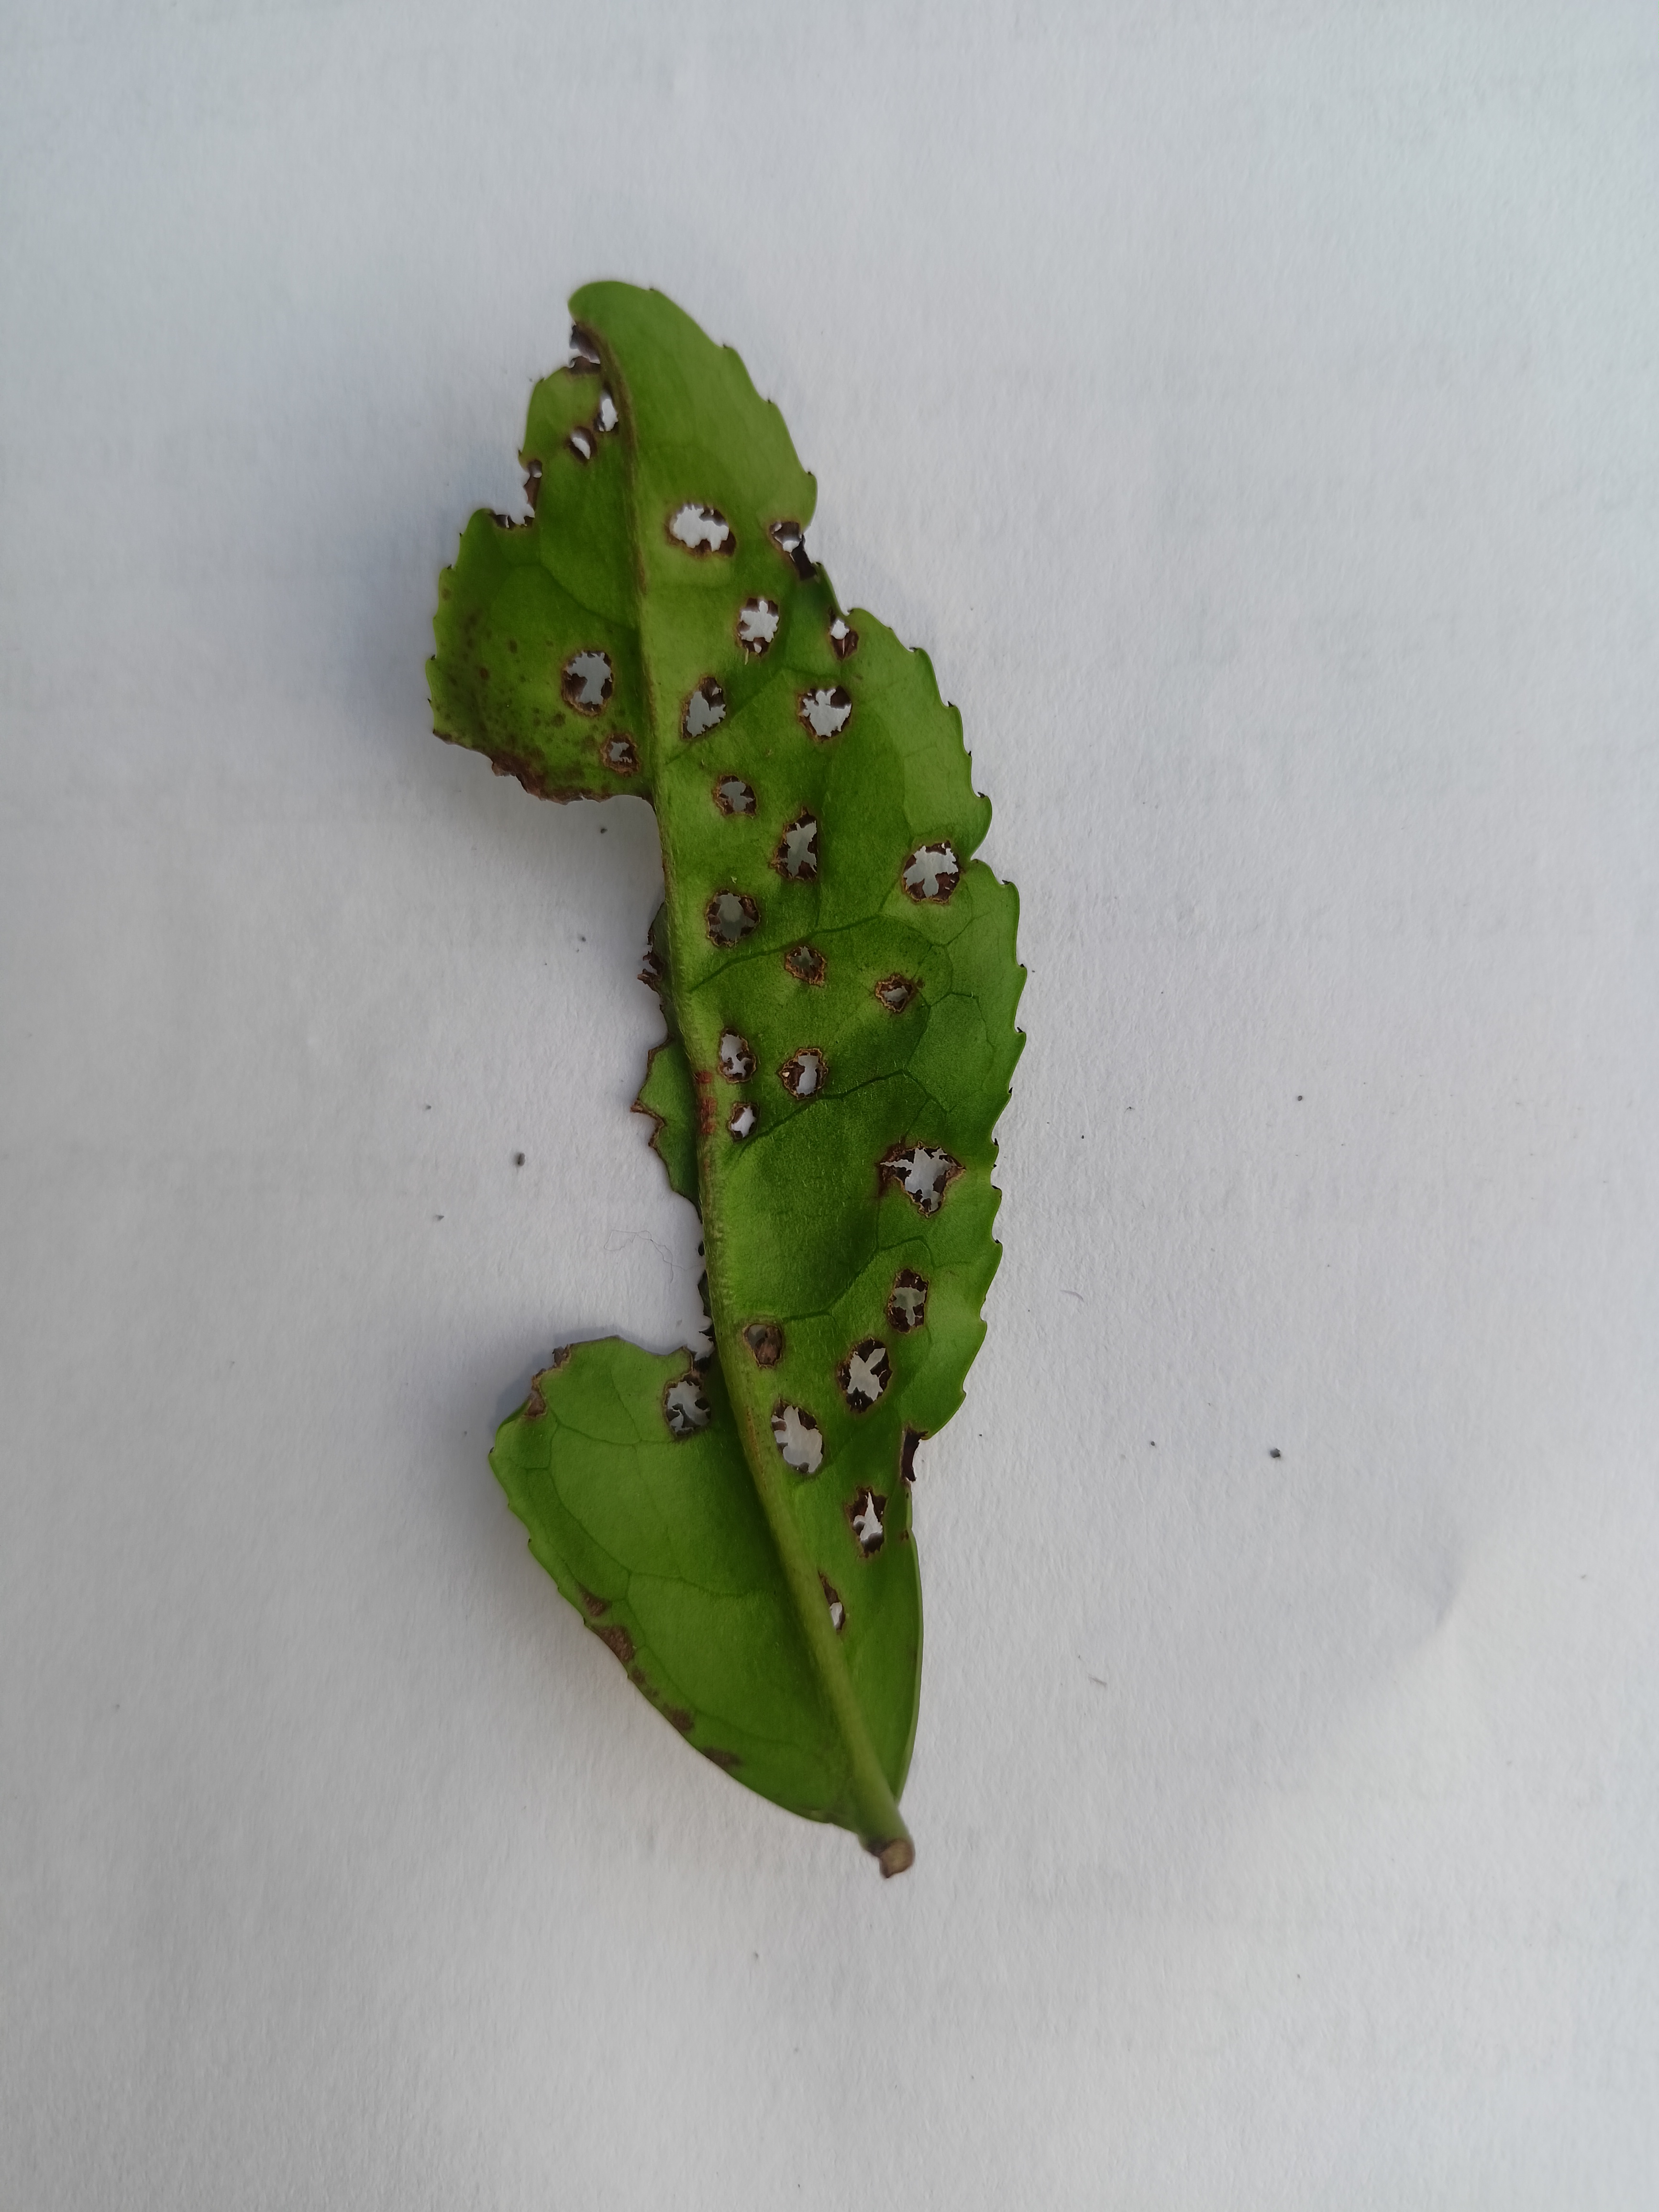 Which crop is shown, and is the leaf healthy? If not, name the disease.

tea, helopeltis
